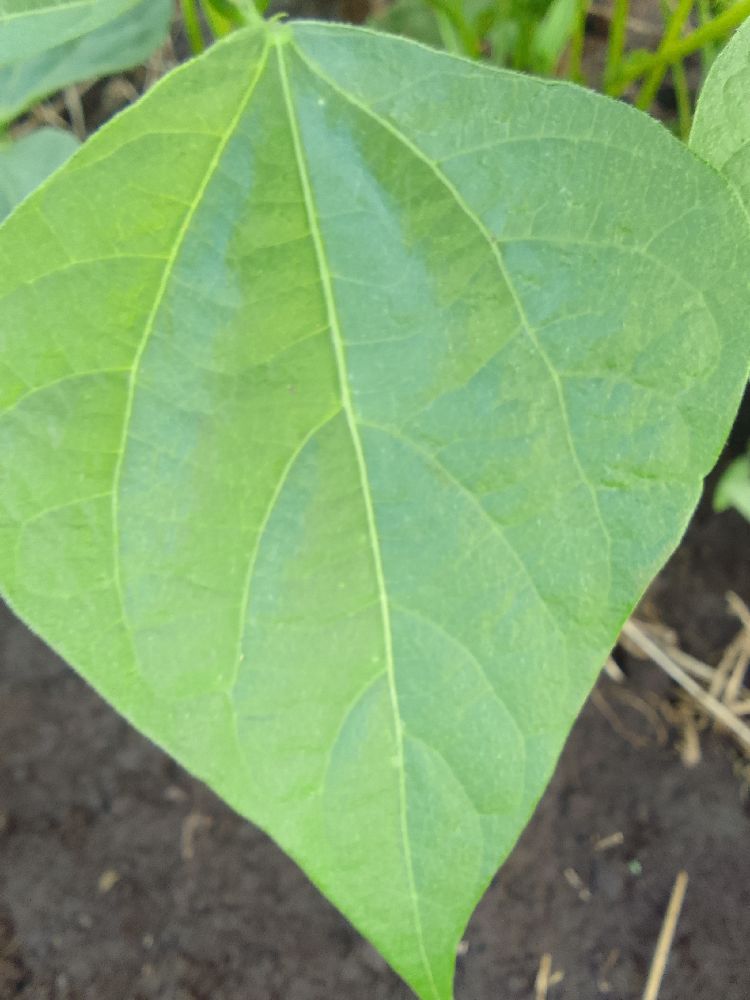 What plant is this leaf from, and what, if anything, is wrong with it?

common bean, healthy
